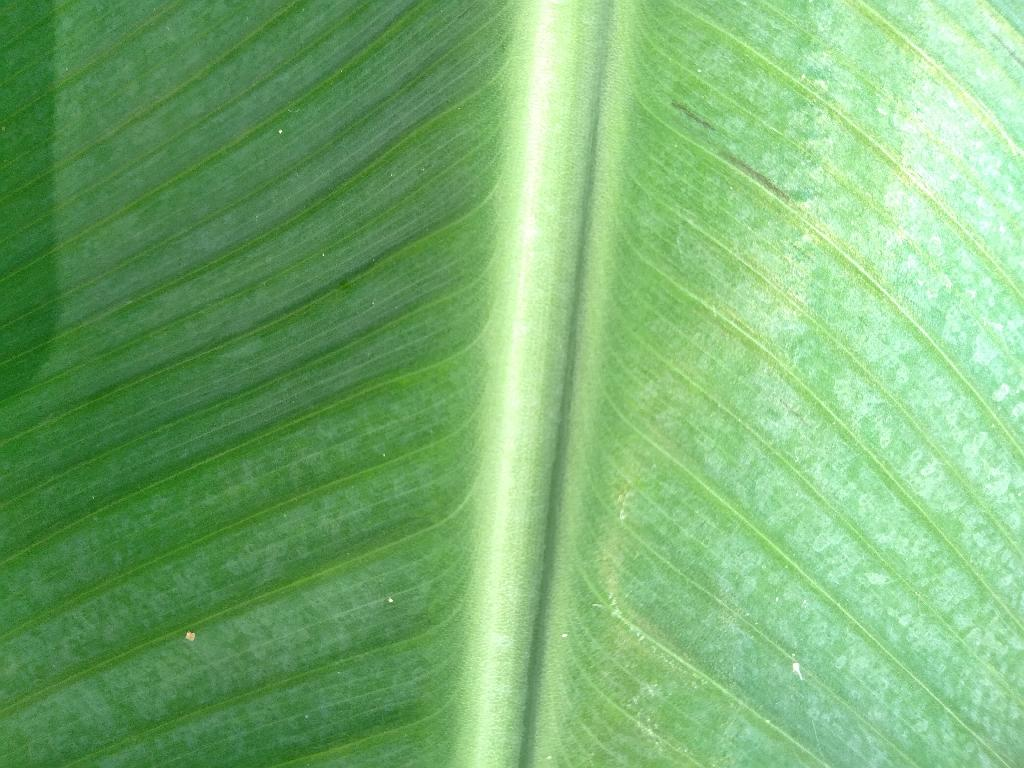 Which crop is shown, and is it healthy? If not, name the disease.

banana, healthy
